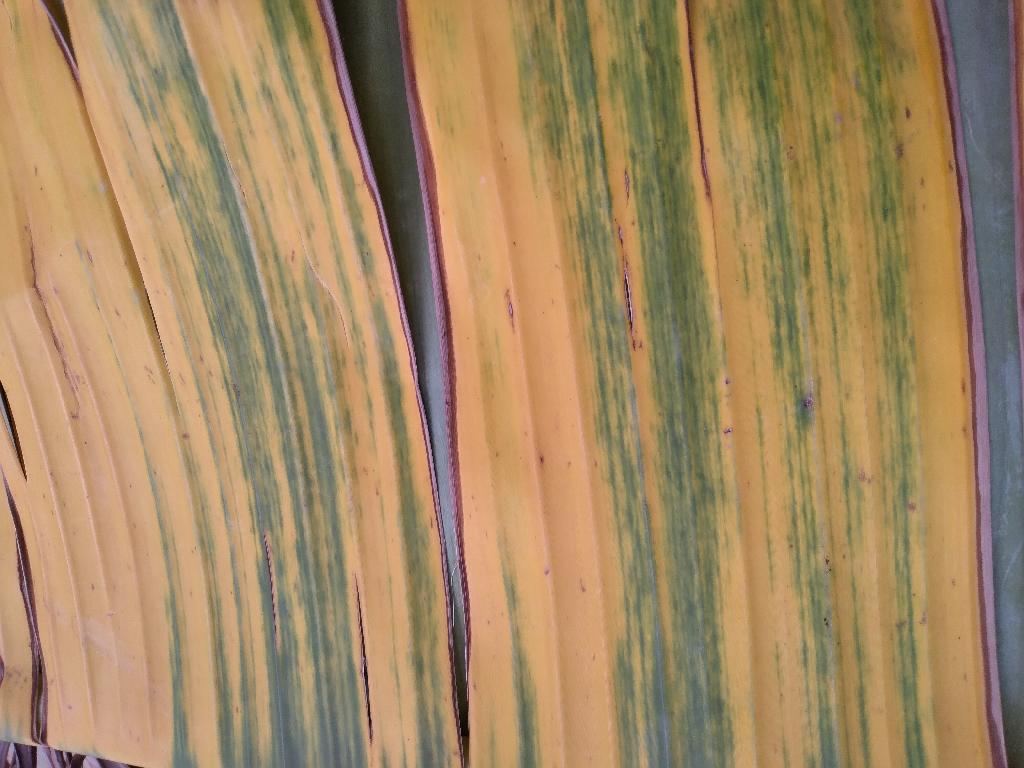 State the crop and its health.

banana, fusarium wilt race 1
